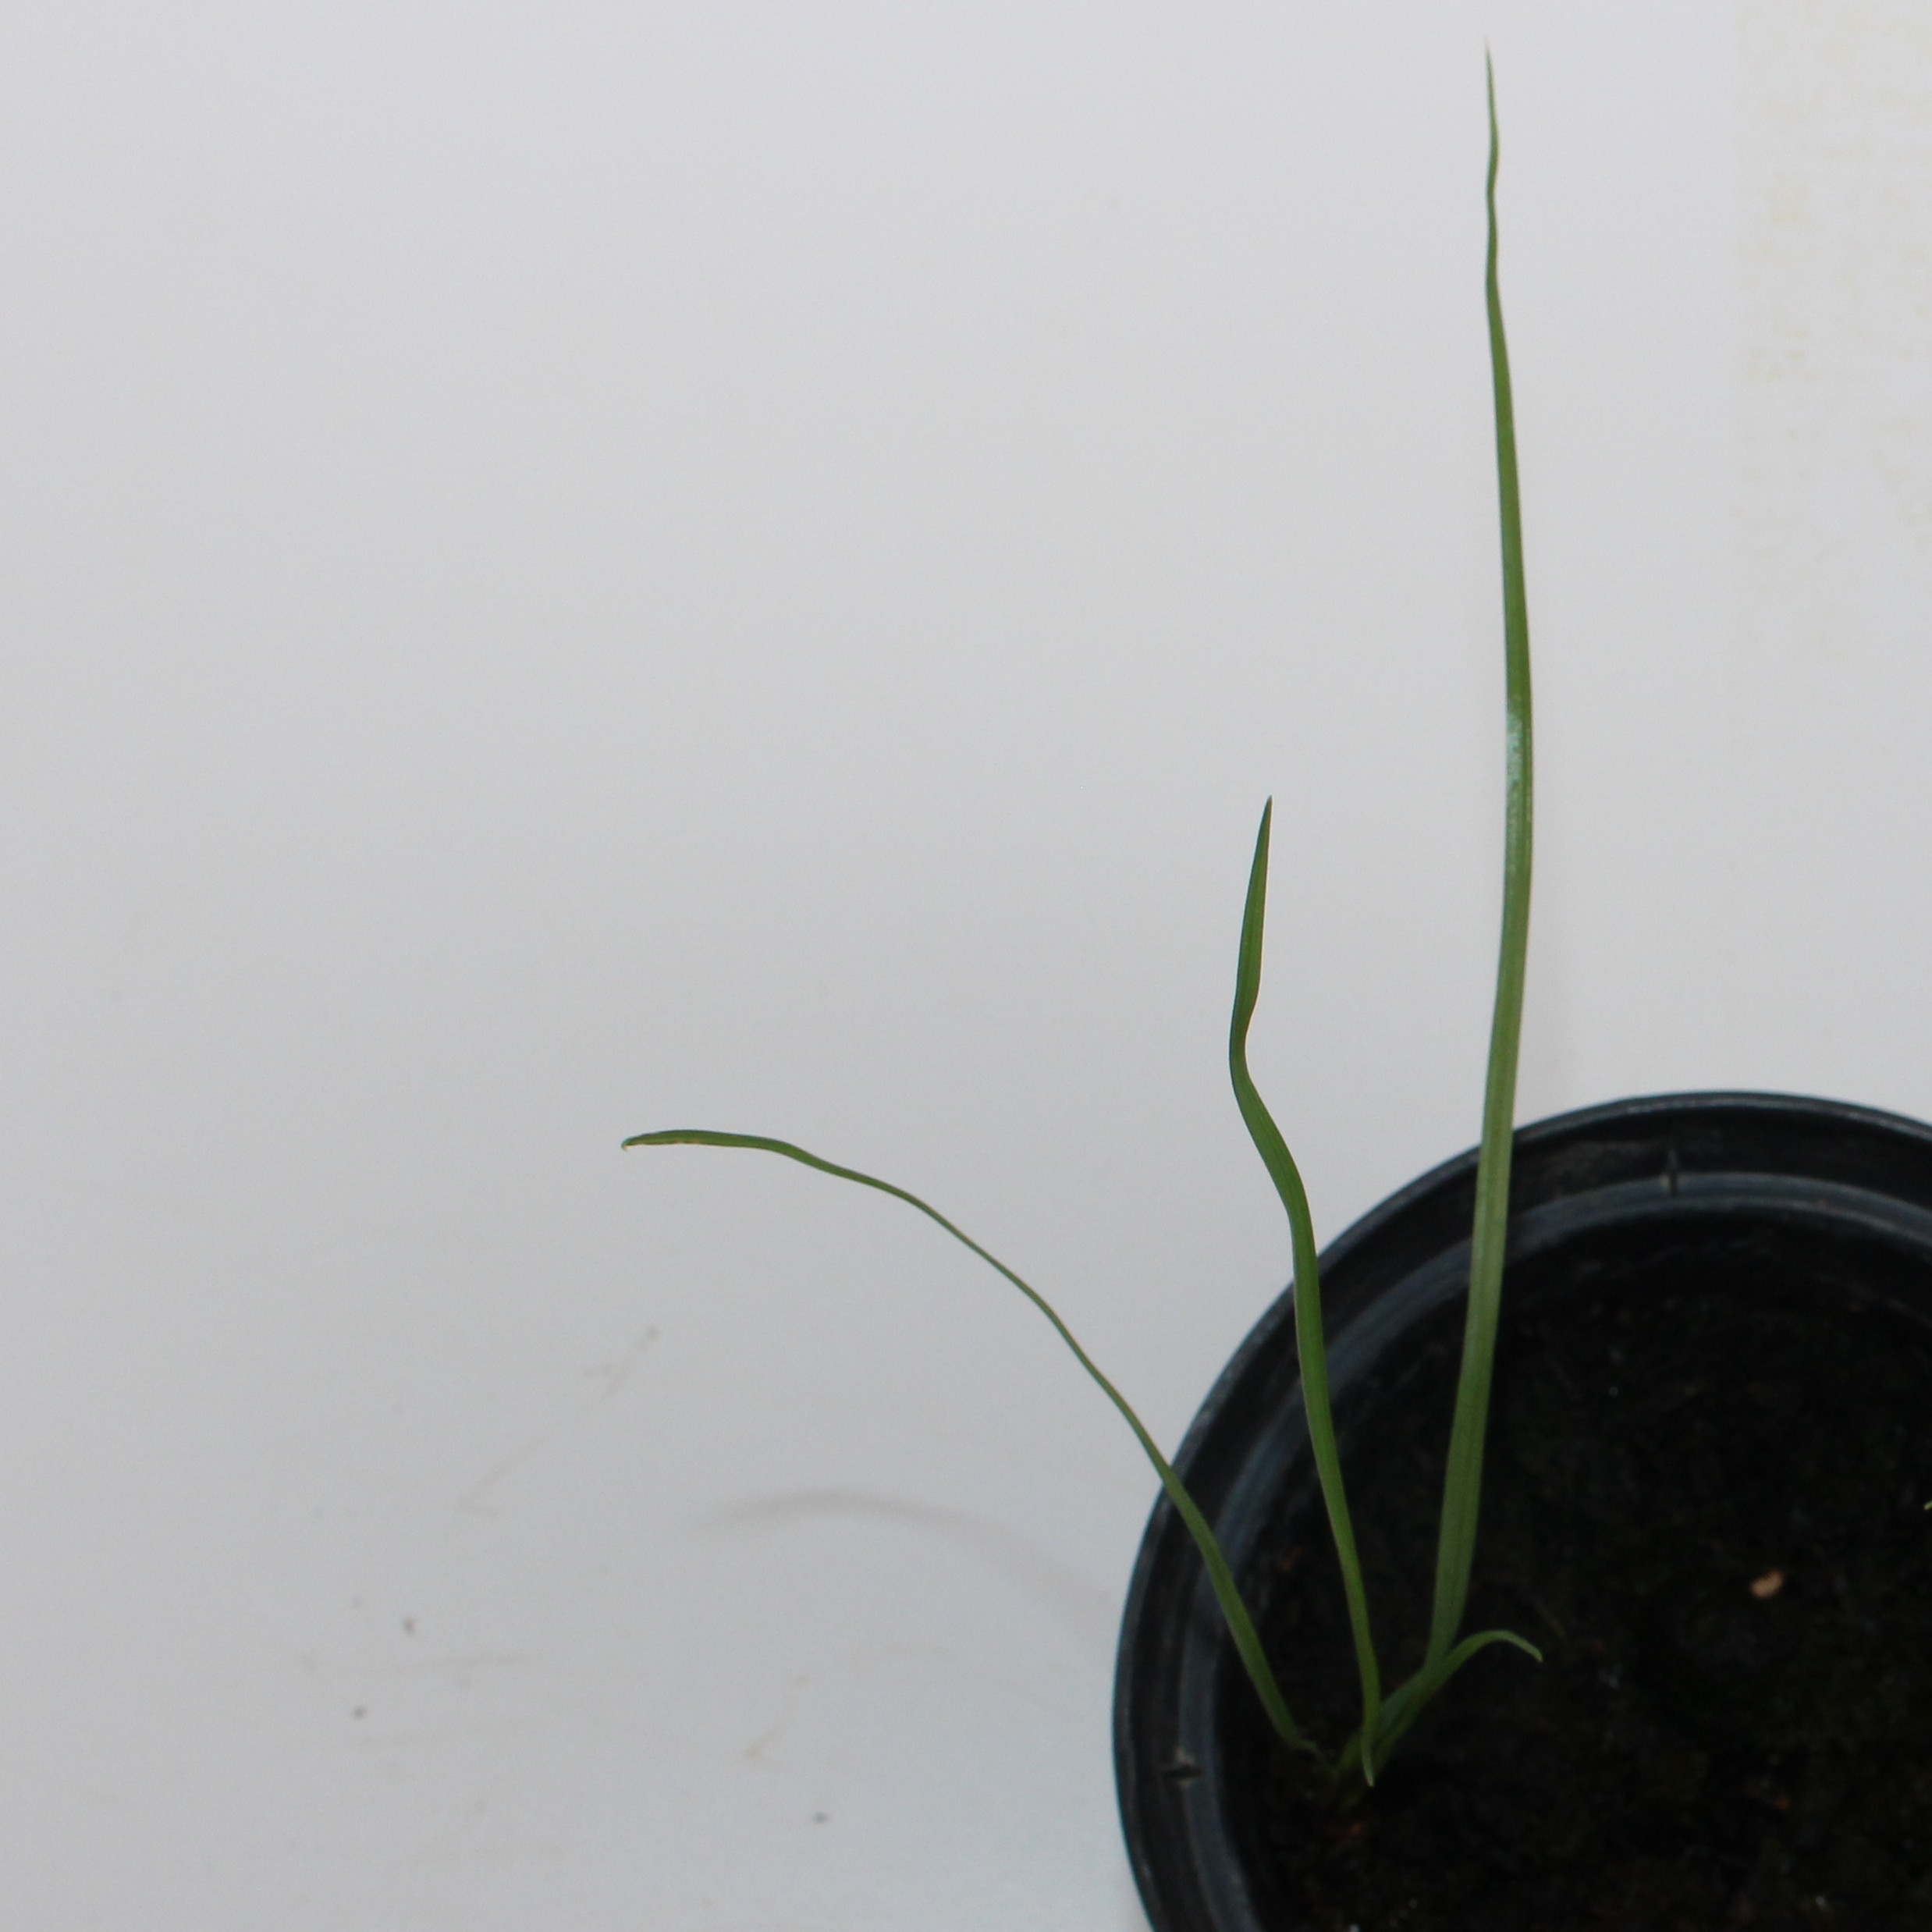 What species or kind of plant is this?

Lolium multiflorum
